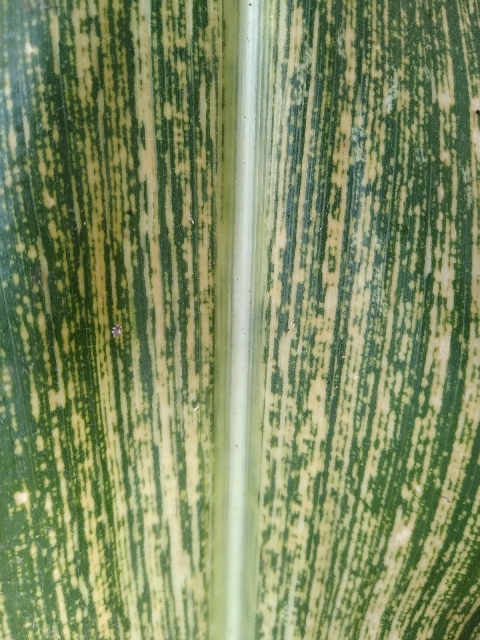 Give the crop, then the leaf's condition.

maize, maize streak virus
